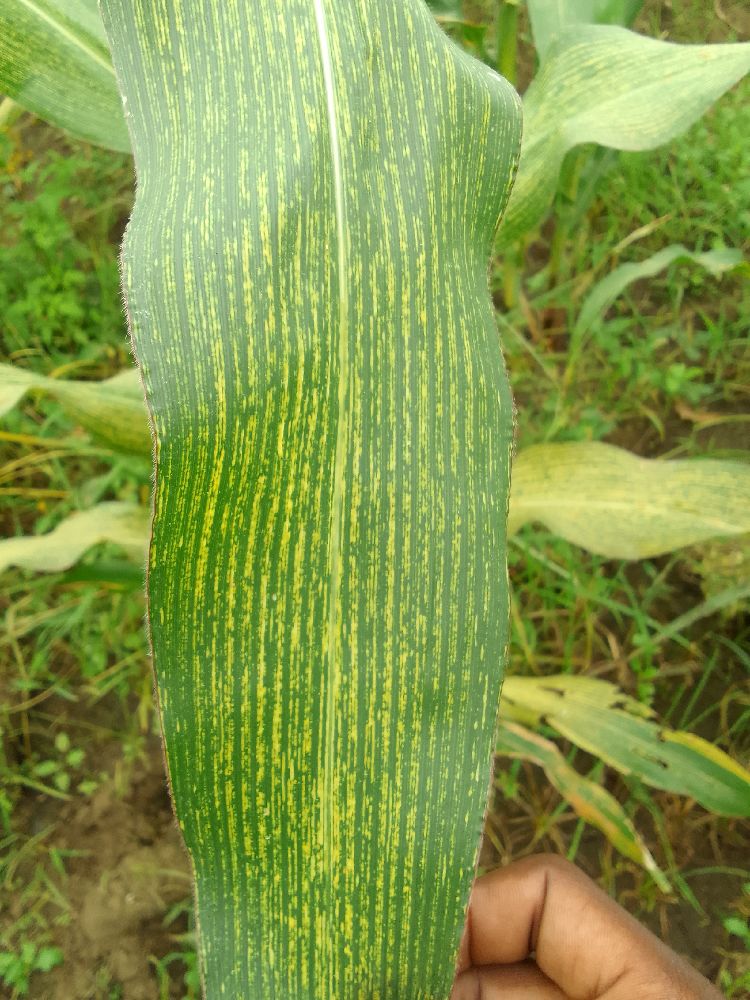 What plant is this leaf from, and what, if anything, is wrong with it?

maize, maize streak virus
